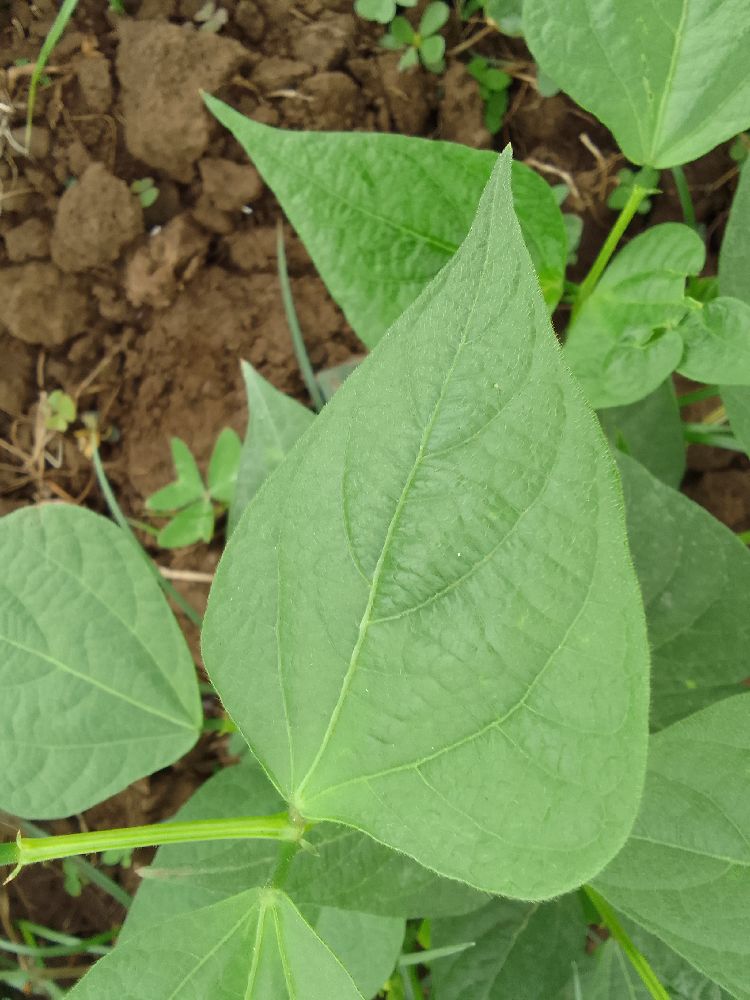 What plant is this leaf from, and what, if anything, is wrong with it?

common bean, healthy
